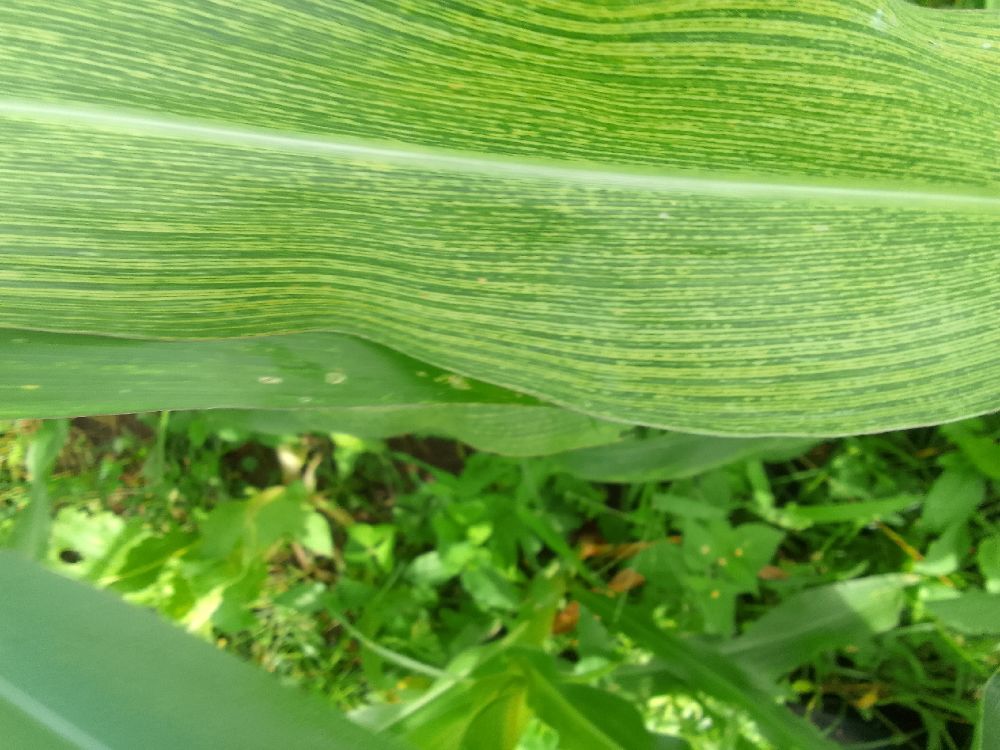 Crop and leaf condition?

maize, maize streak virus
